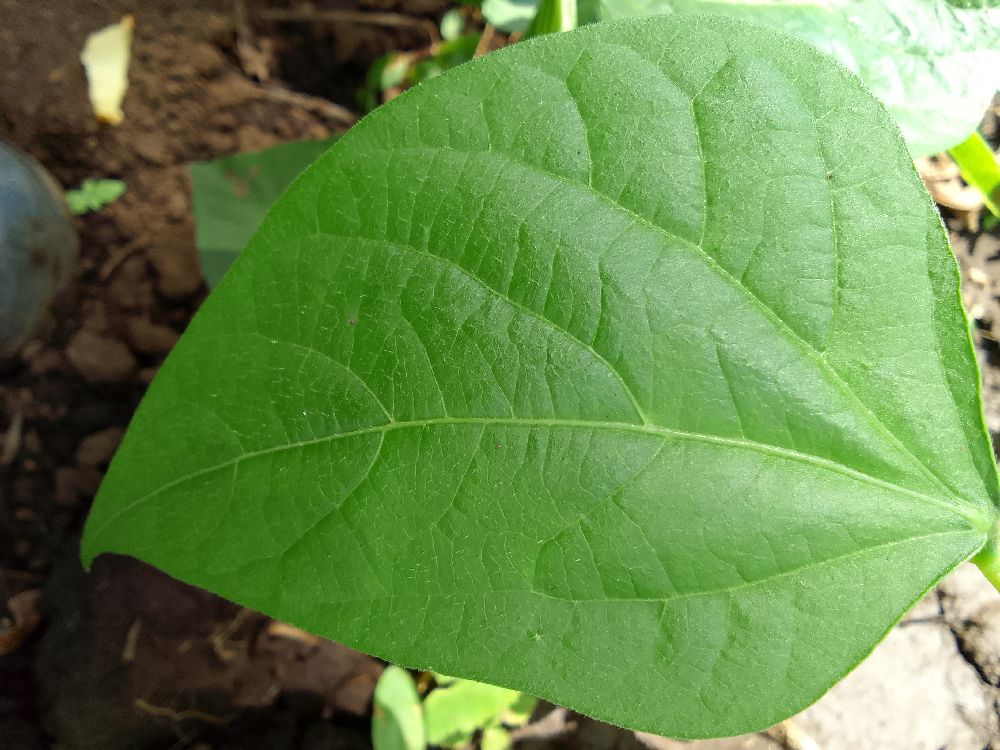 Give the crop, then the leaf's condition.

common bean, healthy
